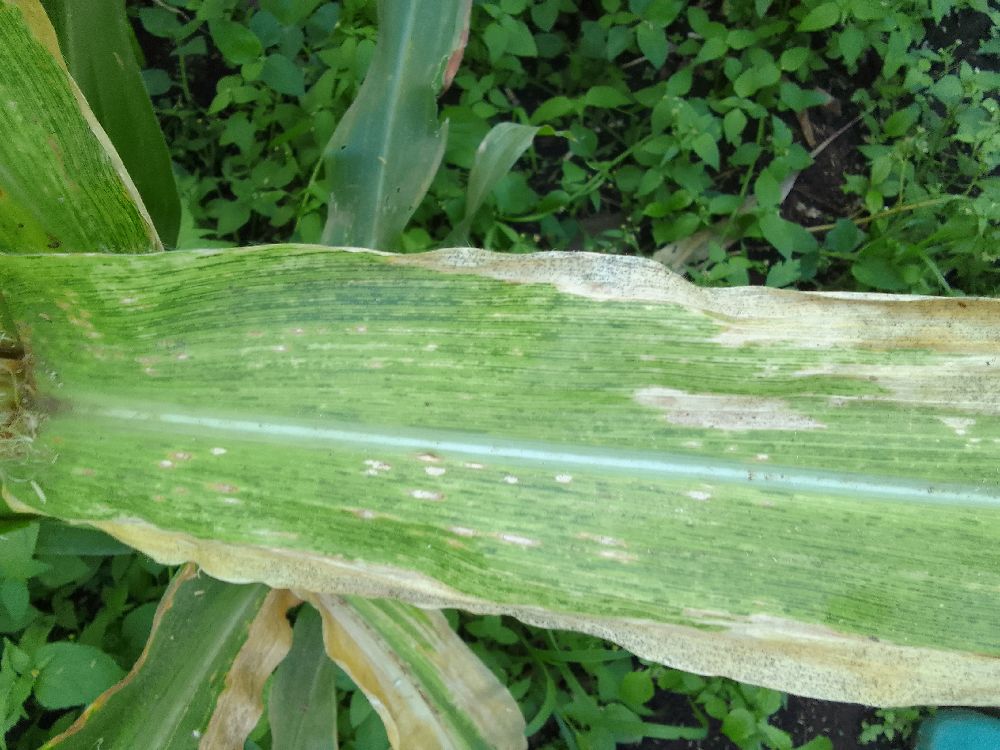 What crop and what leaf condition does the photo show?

maize, maize lethal necrosis
